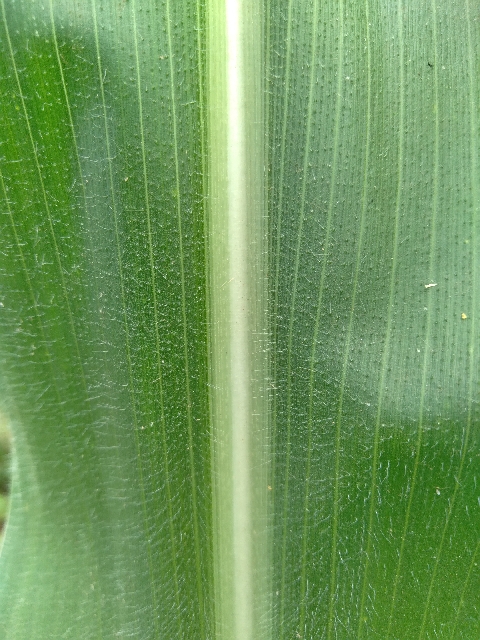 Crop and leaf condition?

maize, healthy
